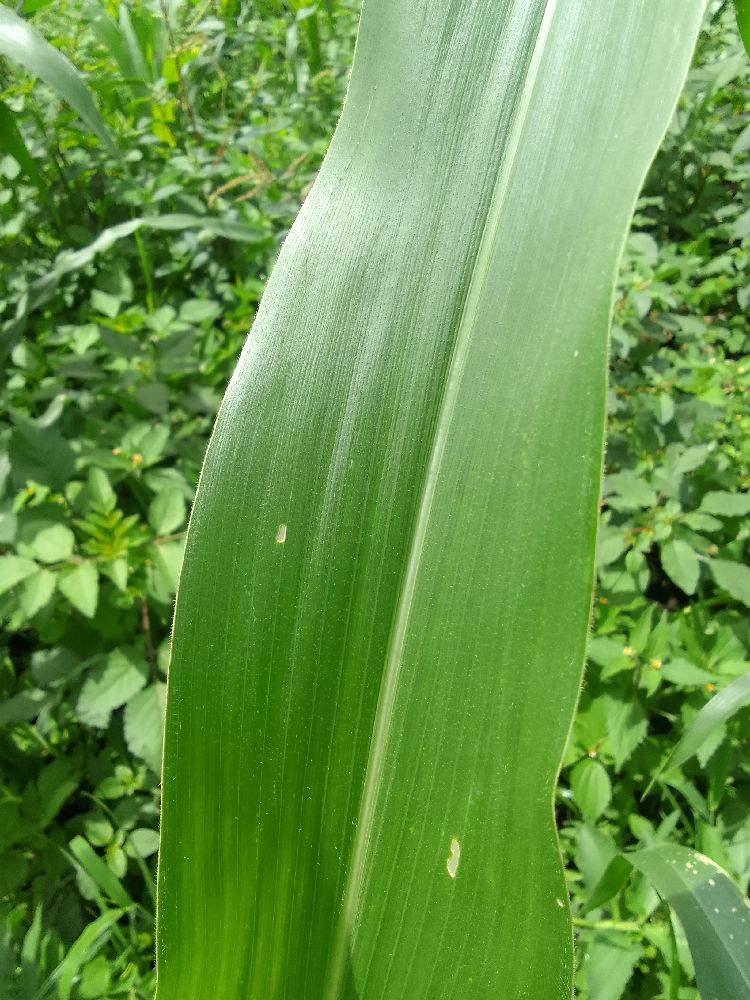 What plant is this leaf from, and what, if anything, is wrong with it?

maize, healthy
